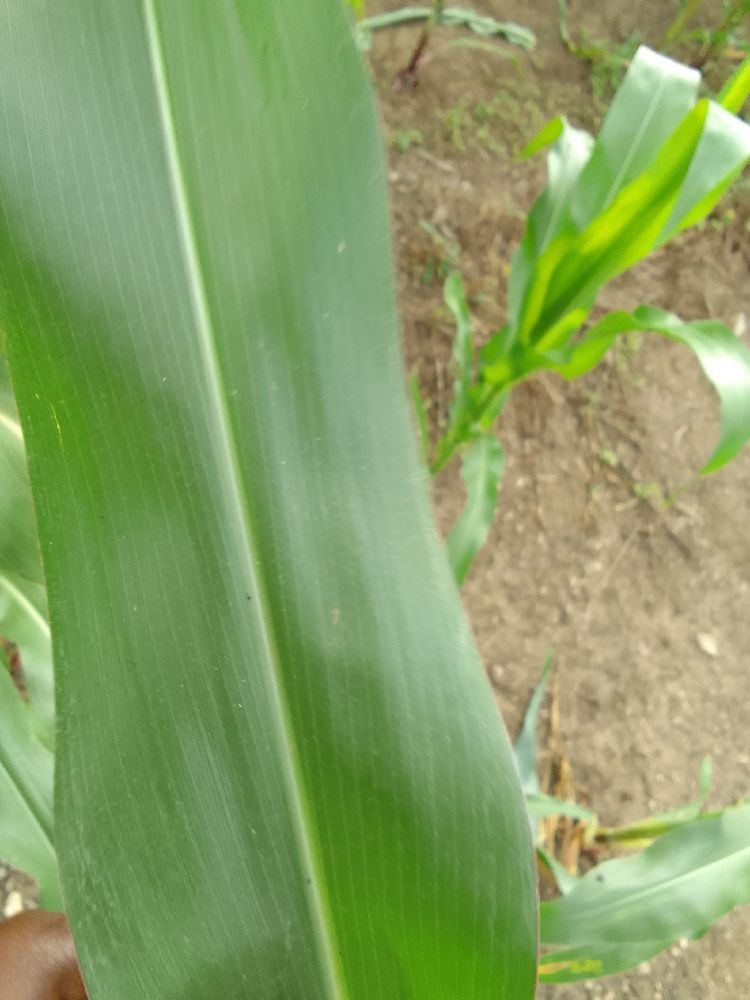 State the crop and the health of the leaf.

maize, healthy
